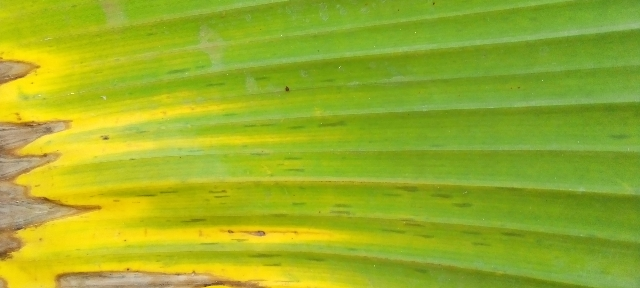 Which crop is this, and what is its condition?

banana, fusarium wilt race 1
